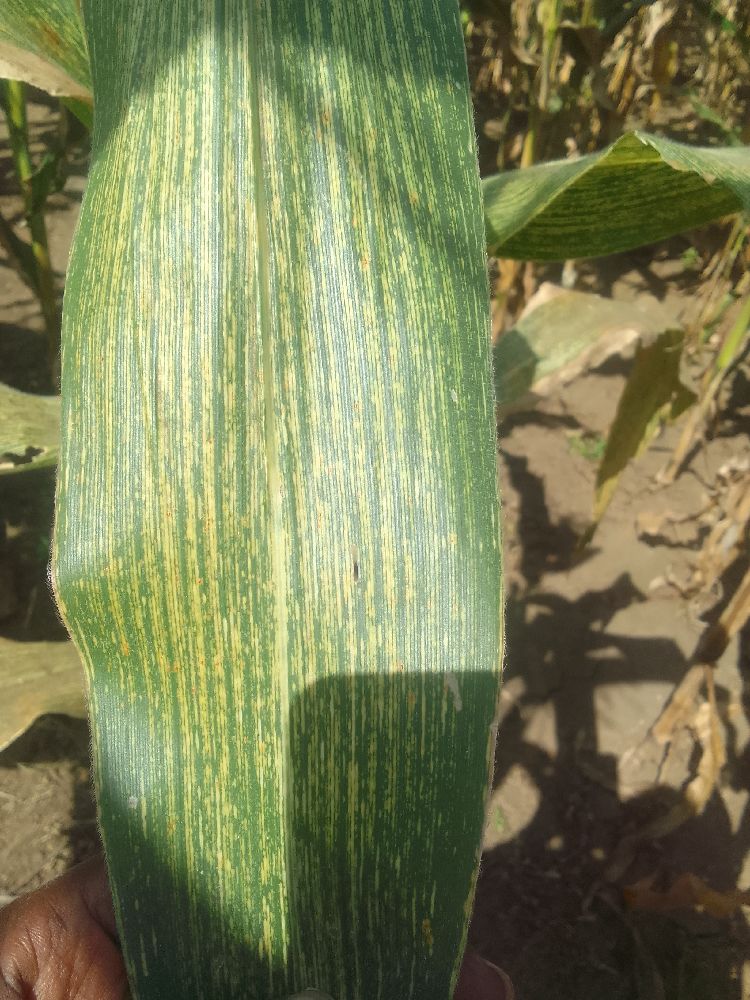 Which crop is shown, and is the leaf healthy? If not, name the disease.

maize, maize streak virus
